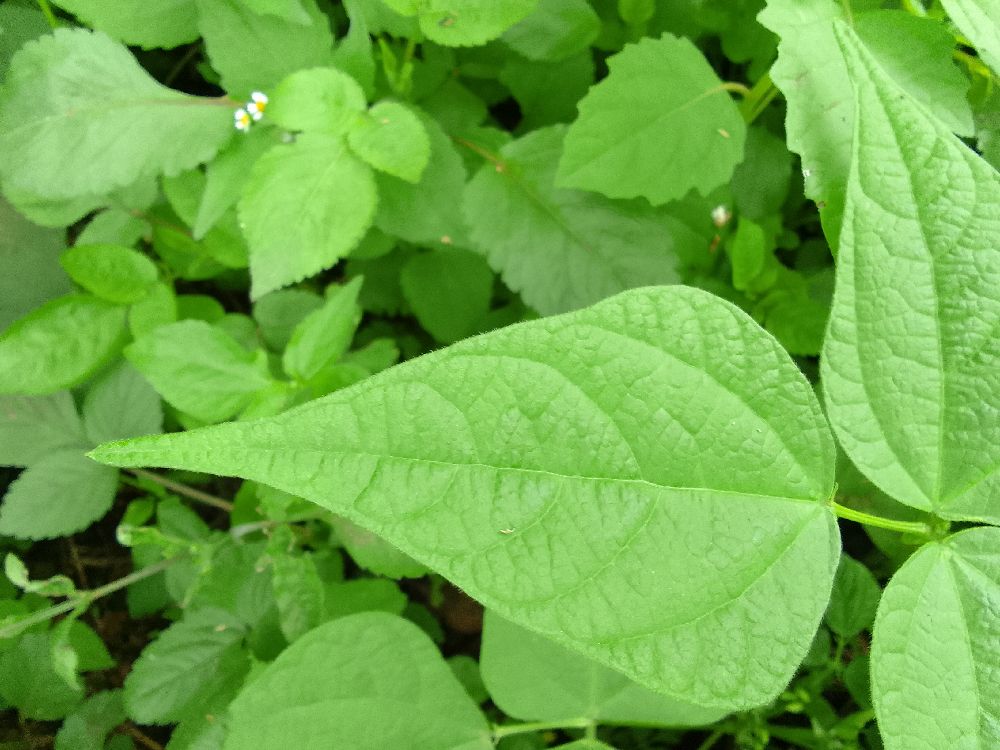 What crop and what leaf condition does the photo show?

common bean, healthy
